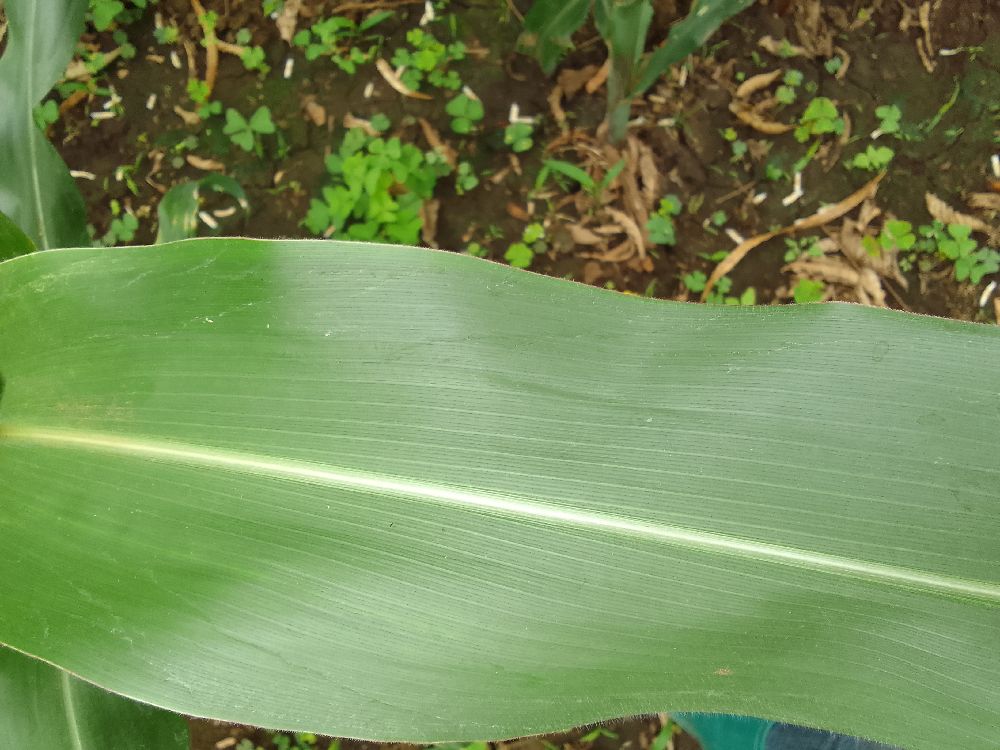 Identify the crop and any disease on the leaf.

maize, healthy
